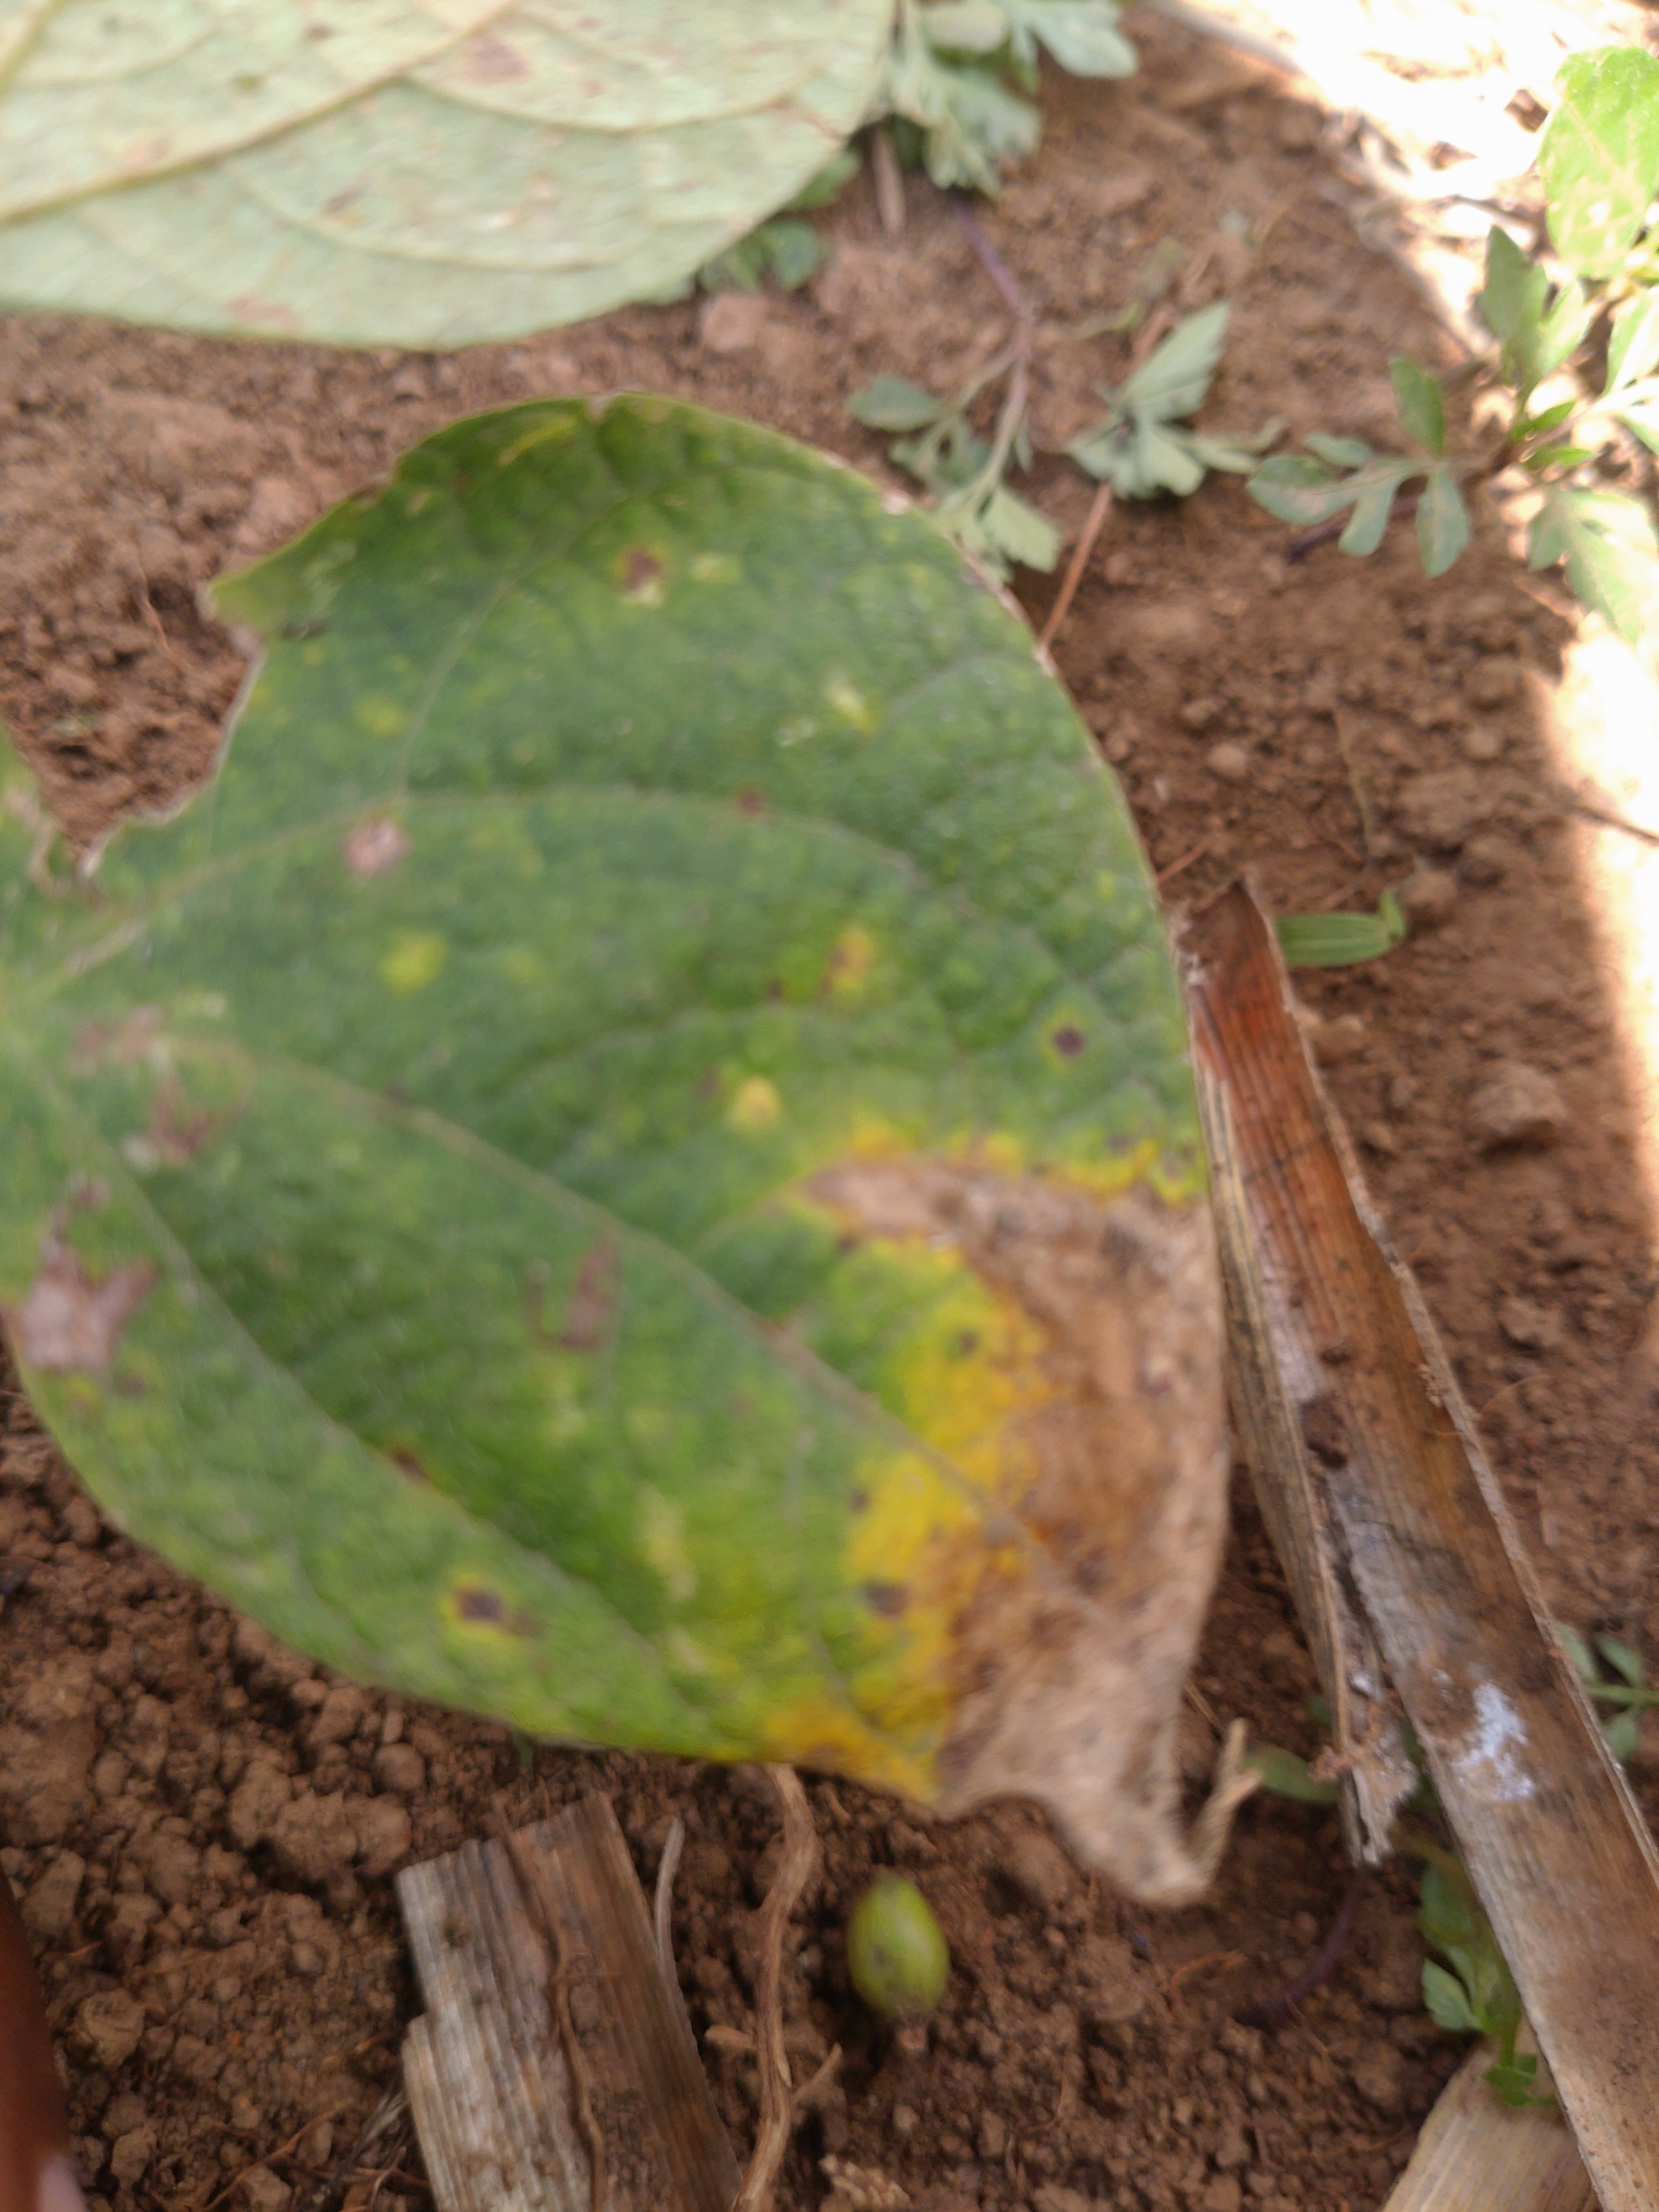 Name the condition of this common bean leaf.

rust
